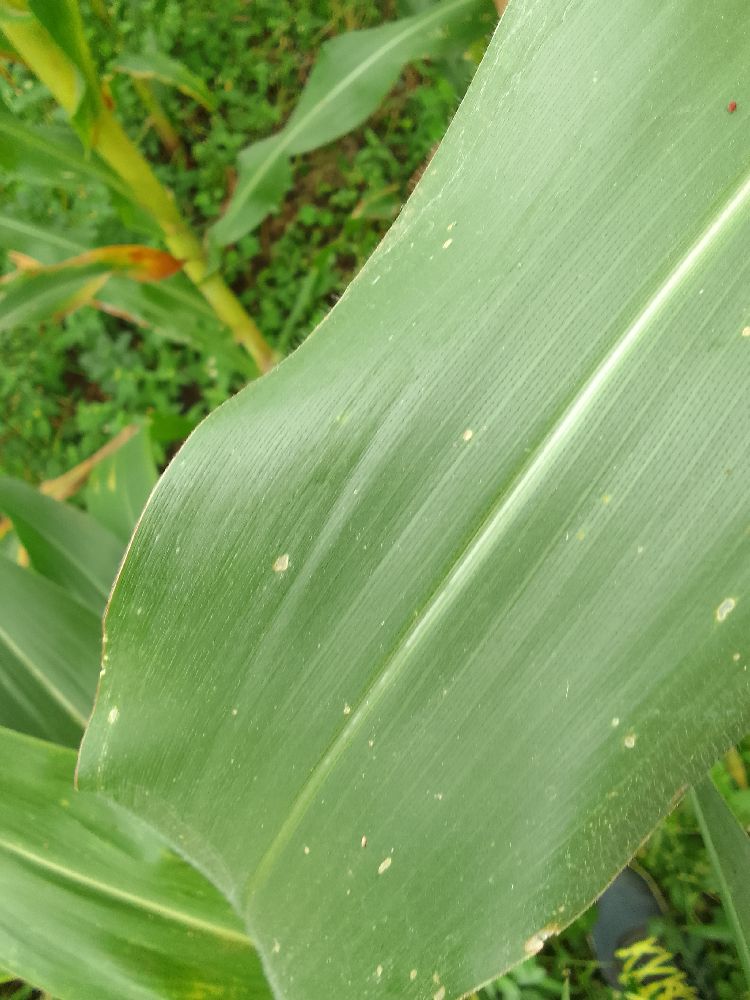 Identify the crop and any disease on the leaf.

maize, healthy
